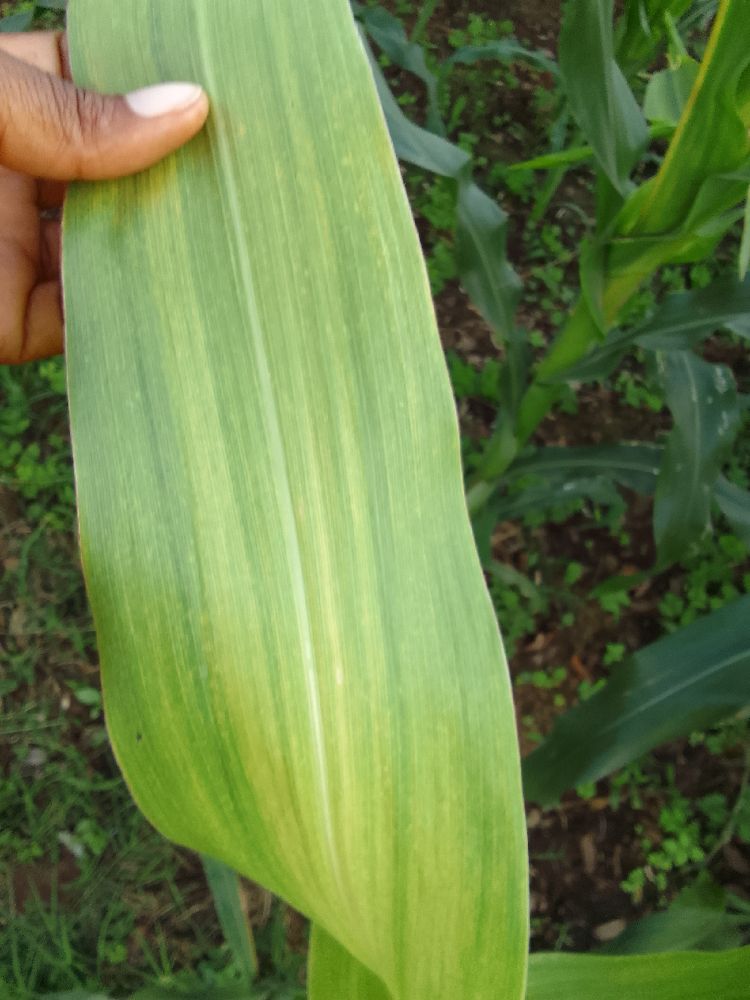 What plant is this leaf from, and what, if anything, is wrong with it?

maize, maize lethal necrosis
